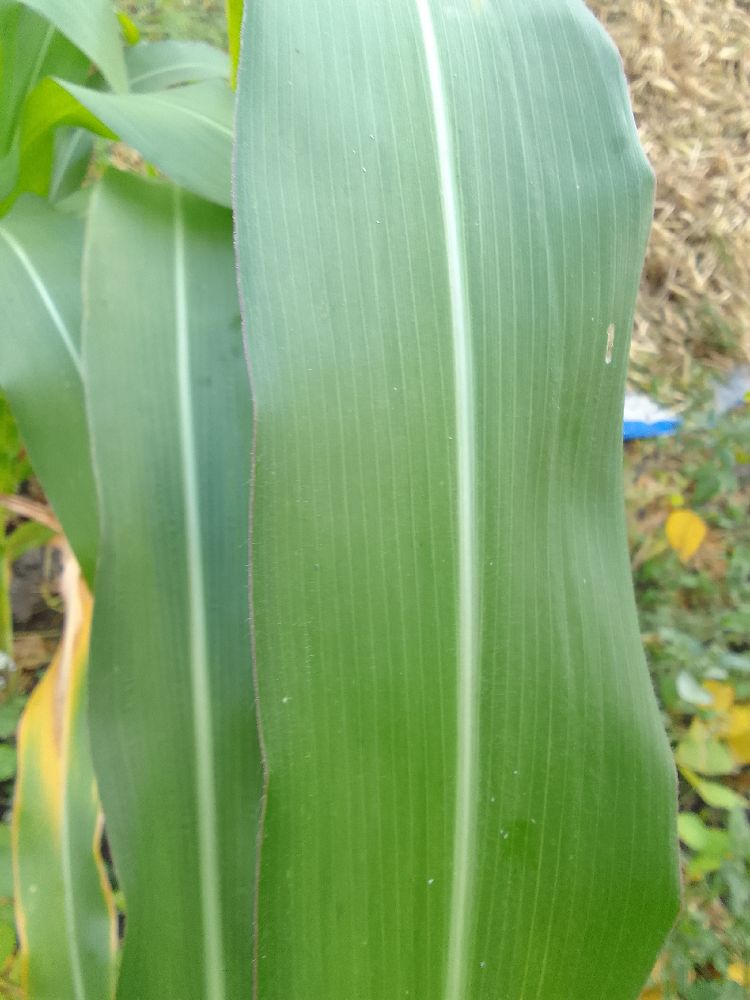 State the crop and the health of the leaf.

maize, healthy
